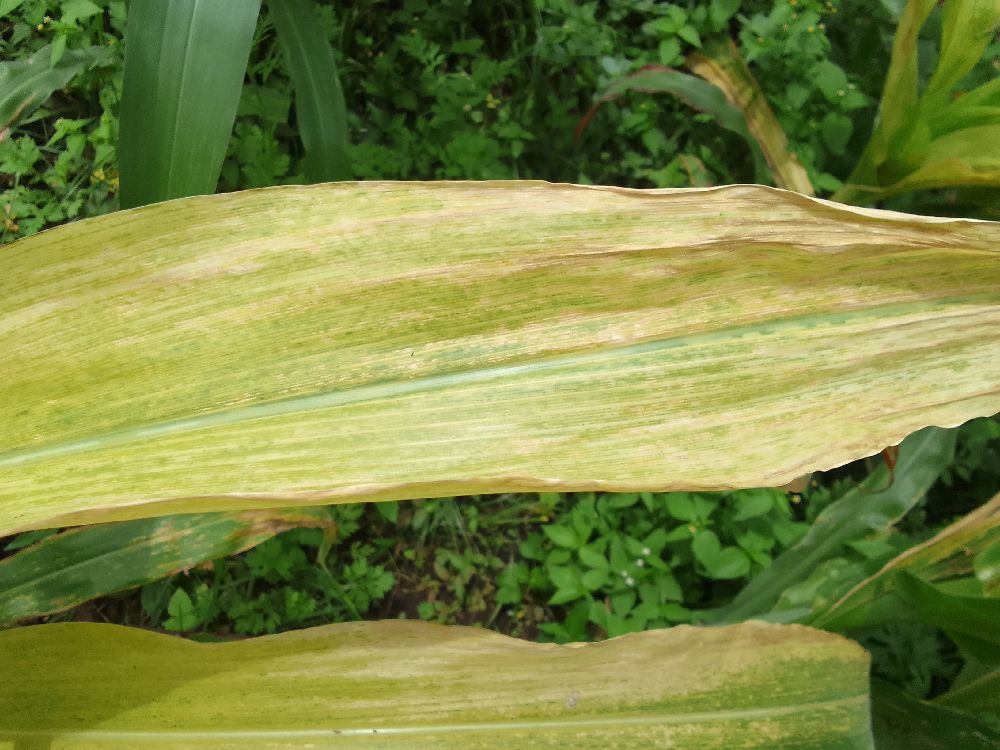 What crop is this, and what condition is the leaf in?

maize, maize lethal necrosis
